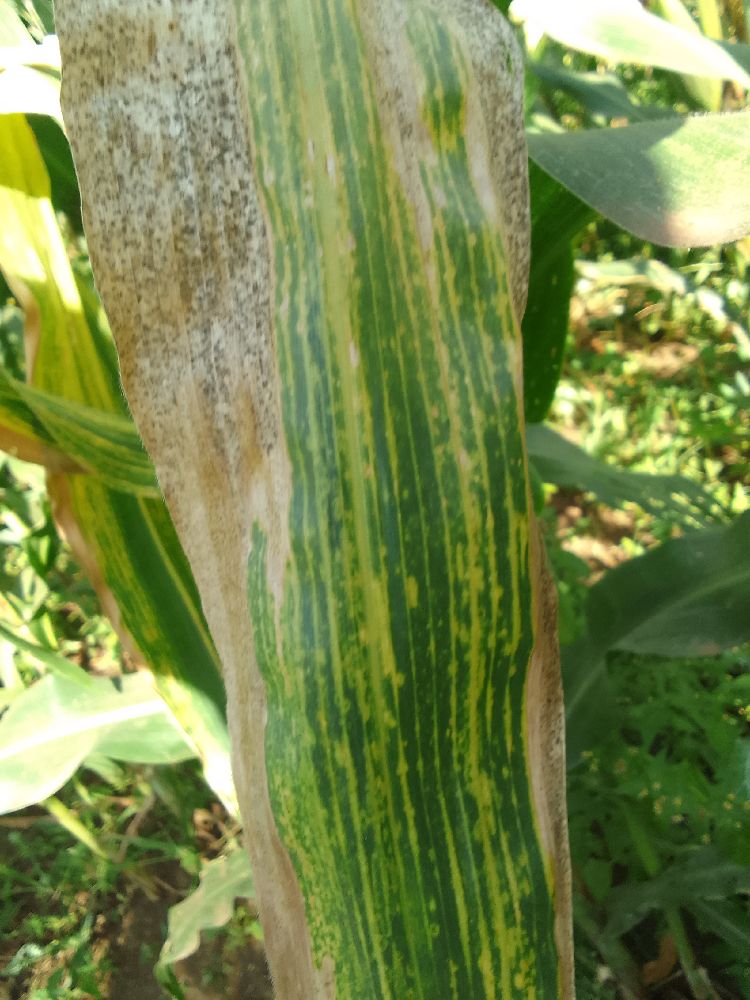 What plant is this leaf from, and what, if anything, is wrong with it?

maize, maize lethal necrosis
